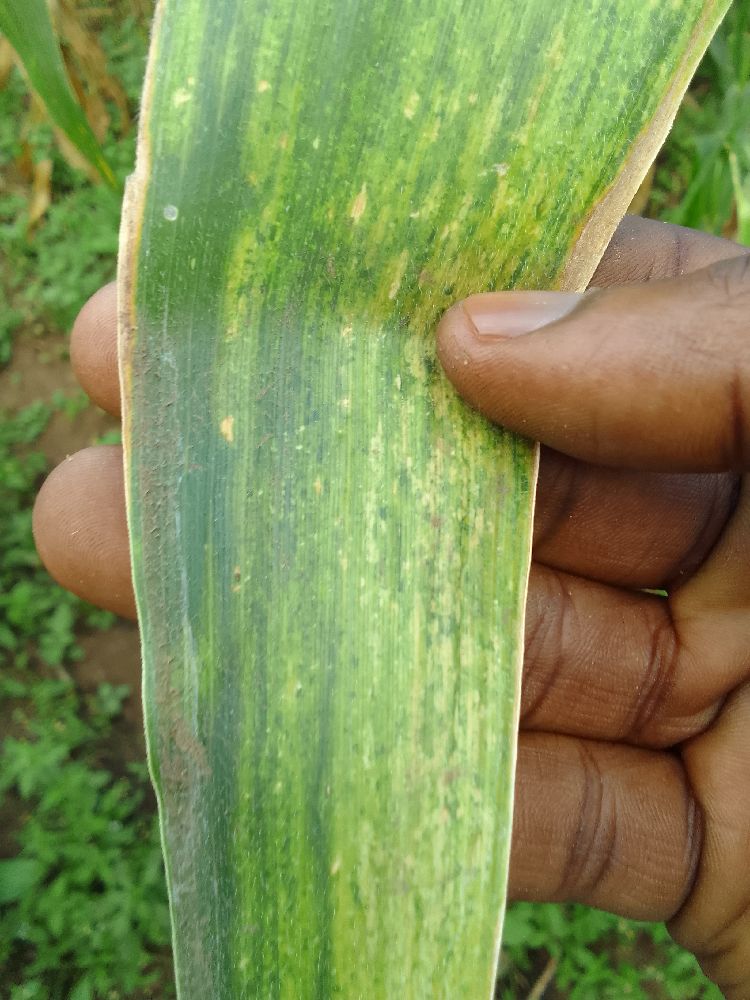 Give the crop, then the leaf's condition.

maize, maize lethal necrosis
